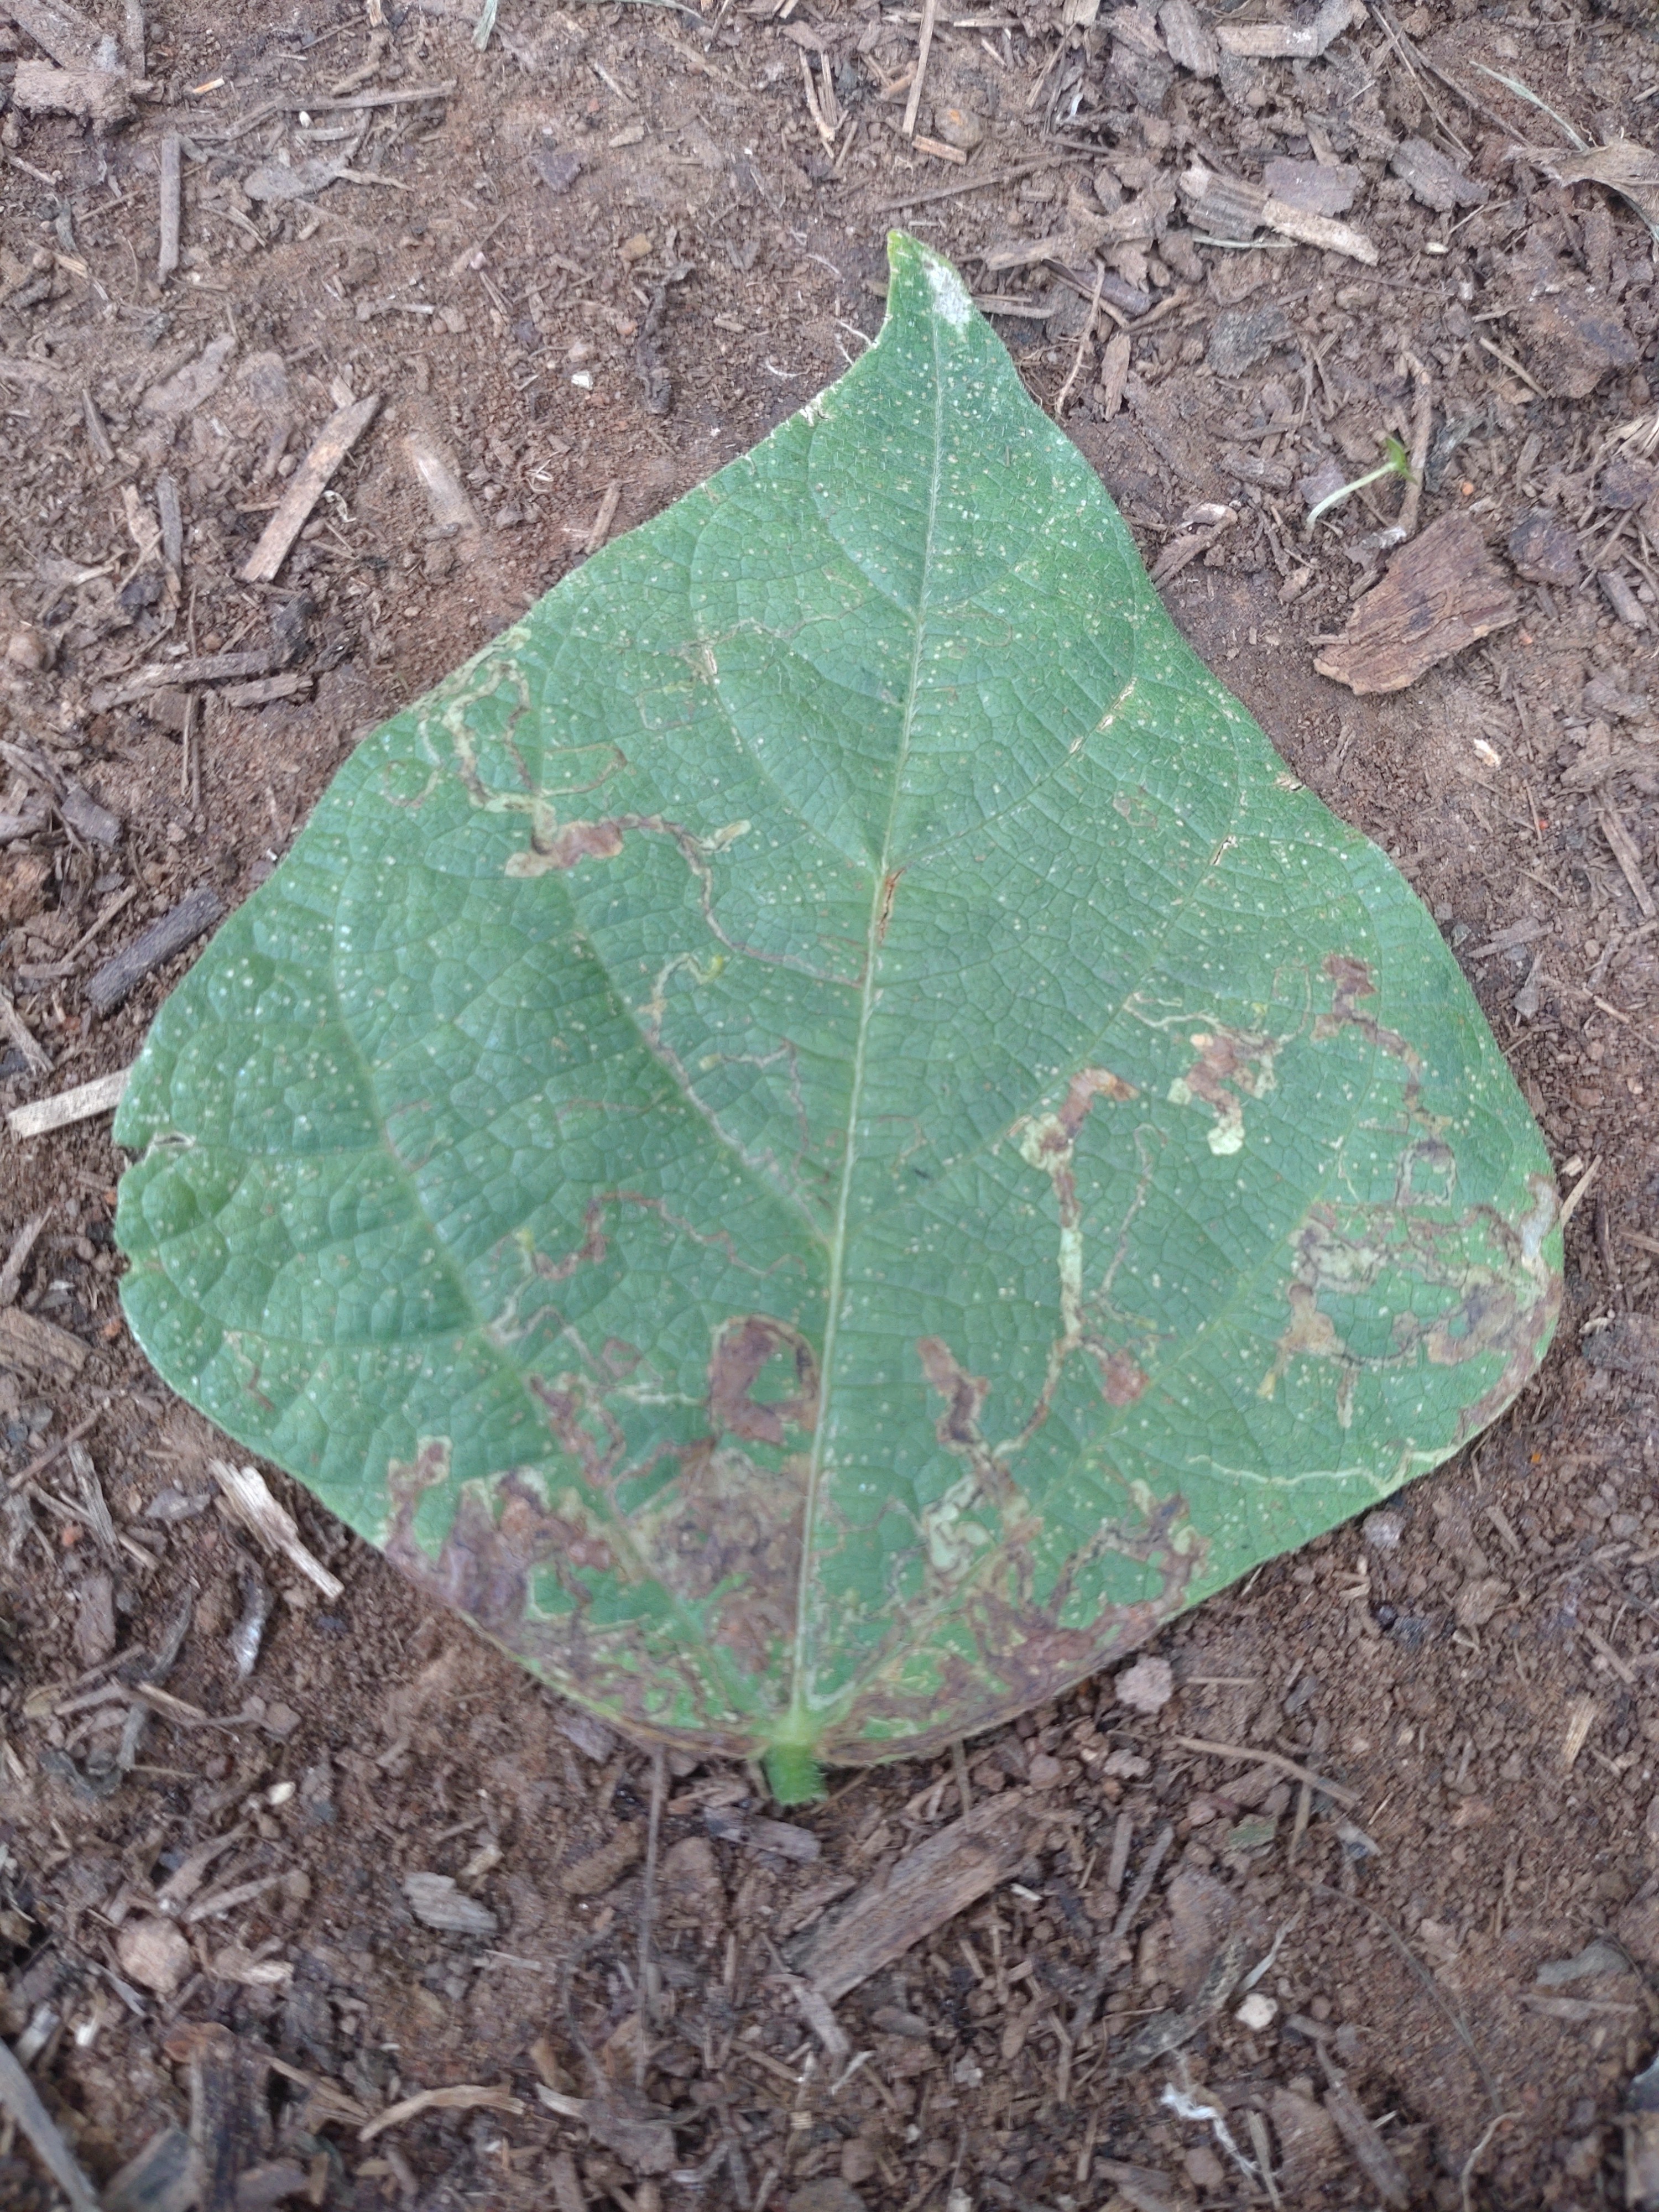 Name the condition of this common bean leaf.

anthracnose
